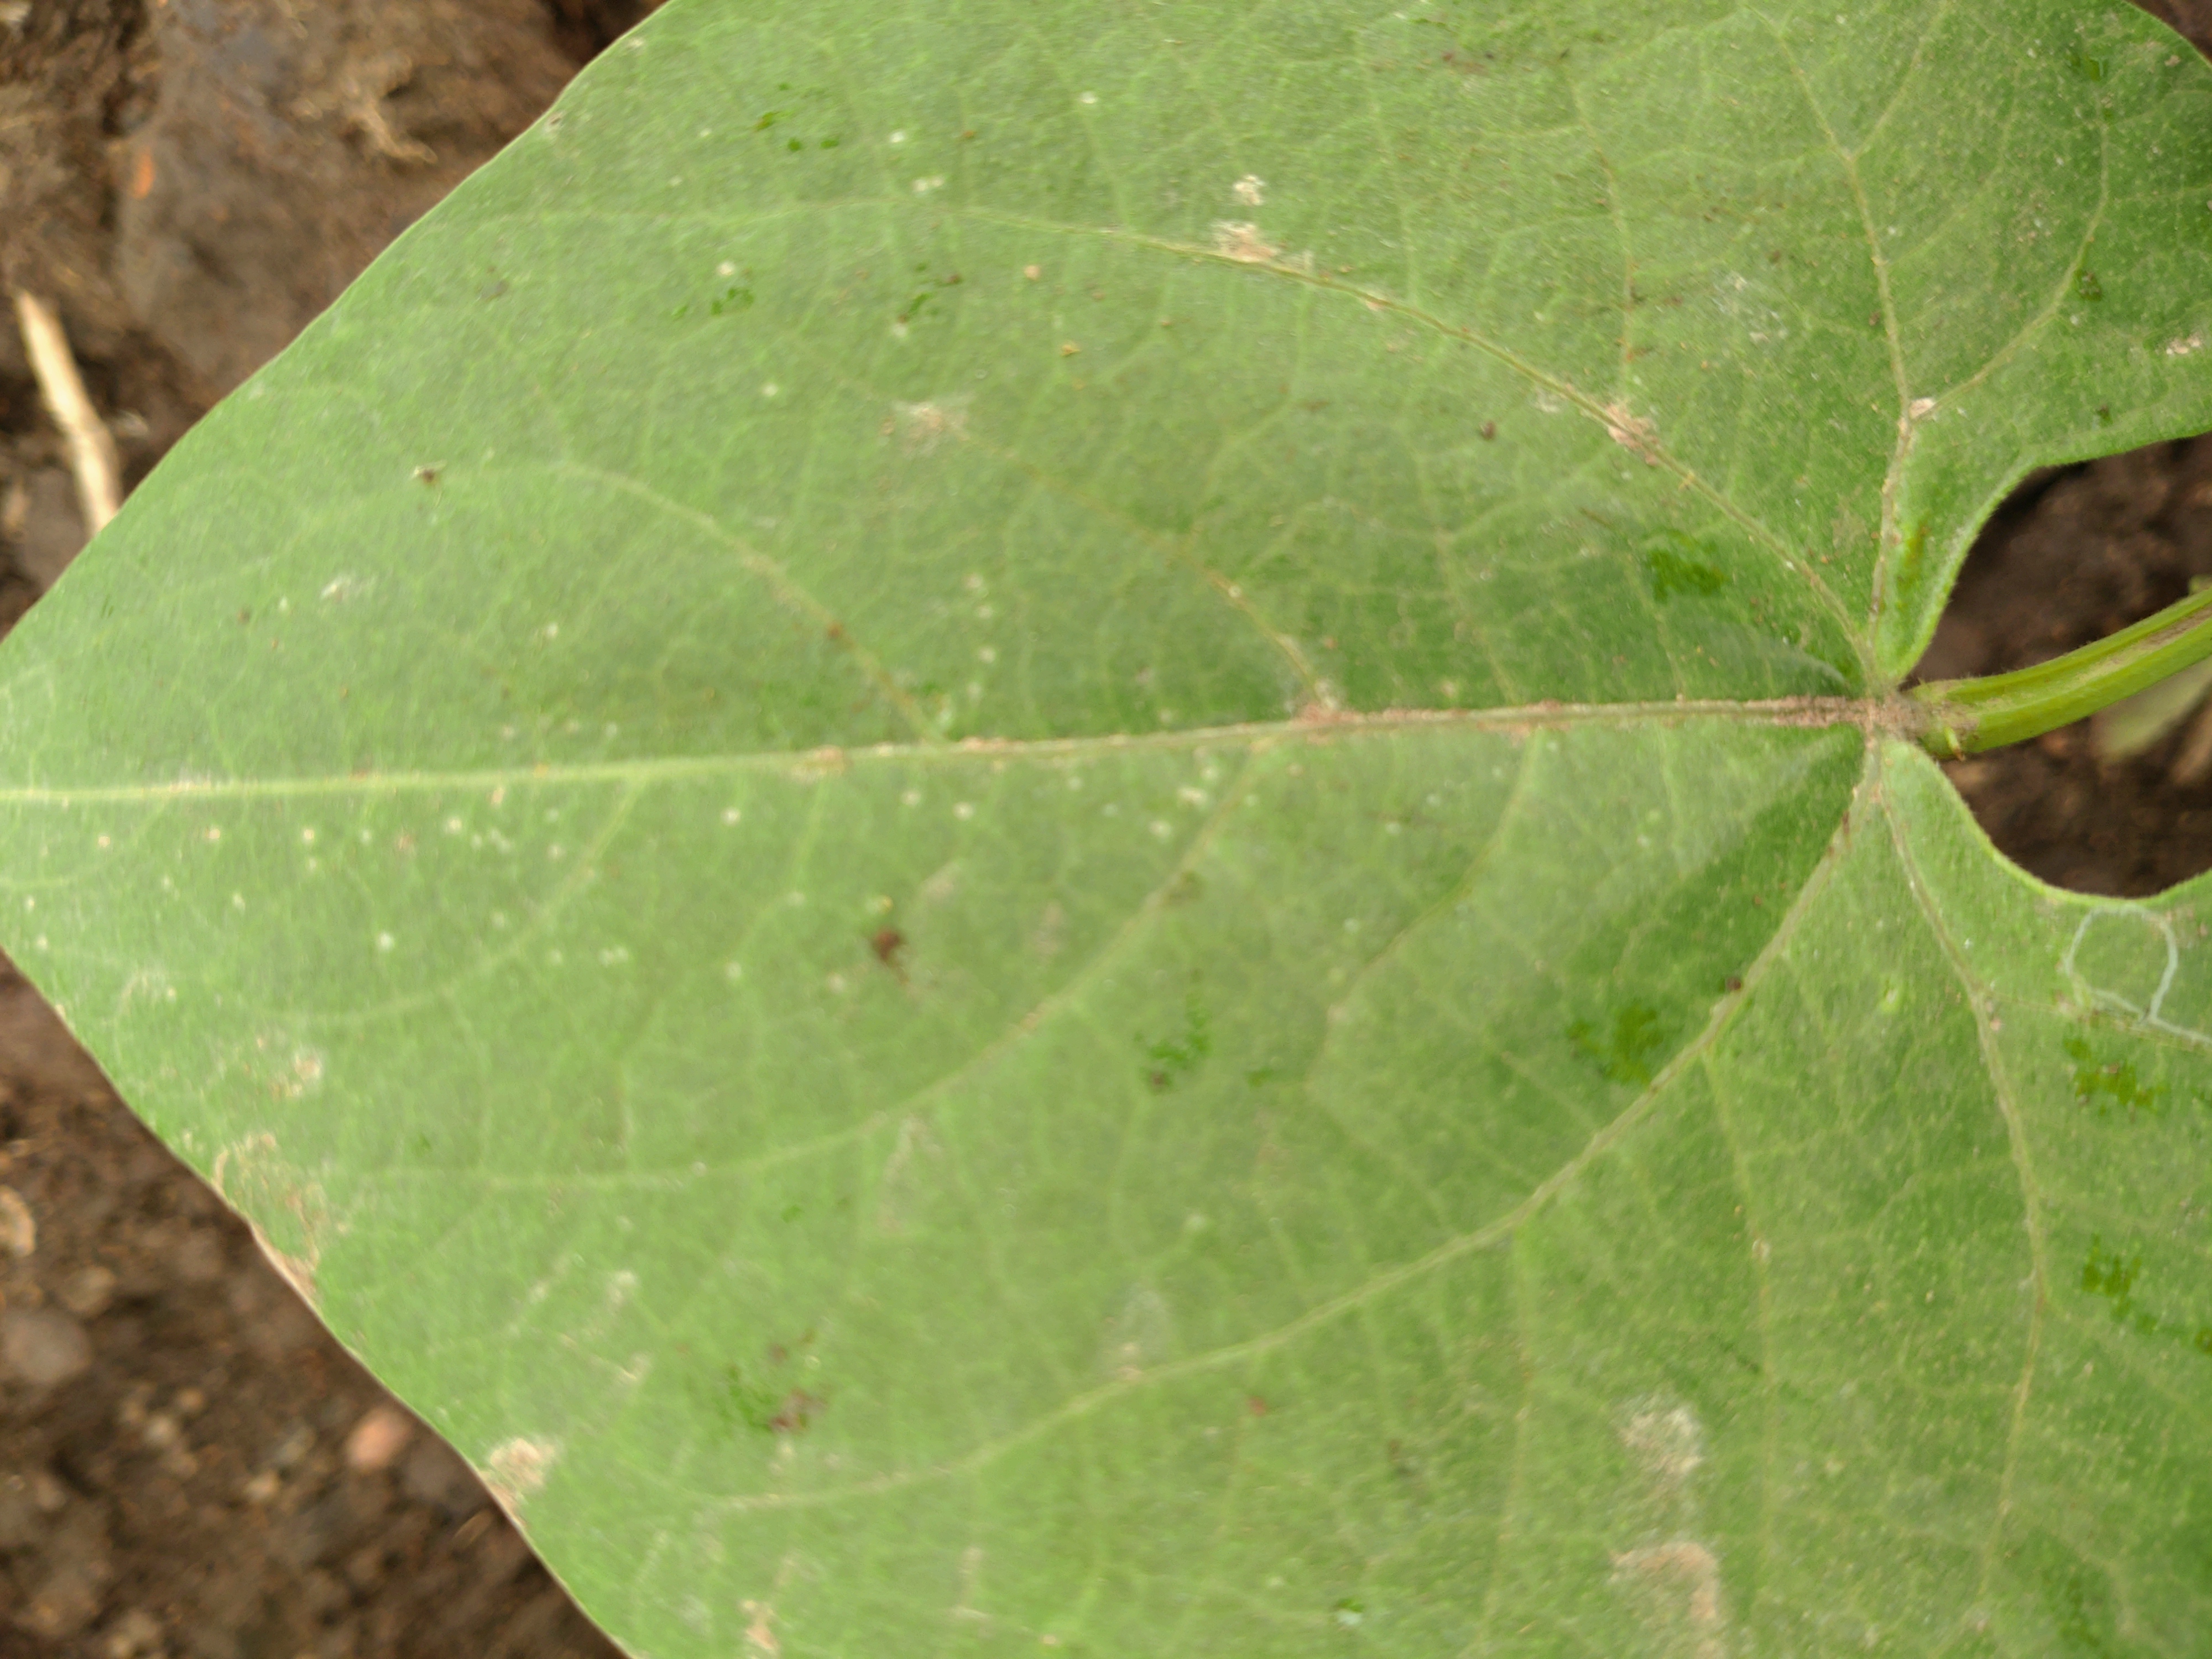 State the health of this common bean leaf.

healthy
